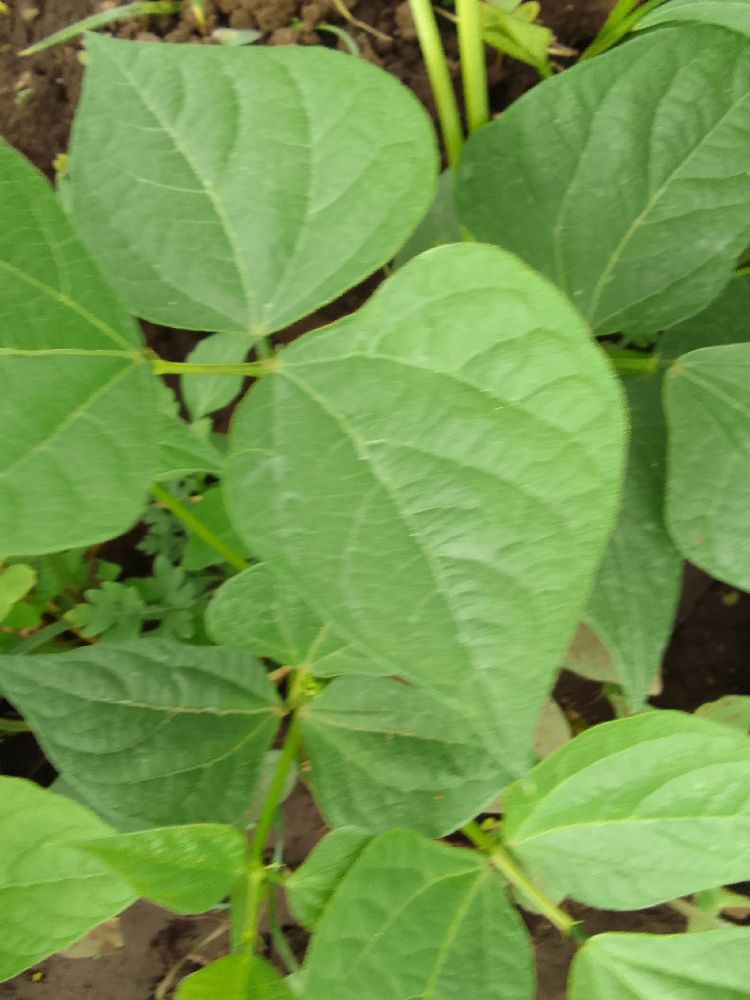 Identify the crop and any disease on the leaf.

common bean, healthy
